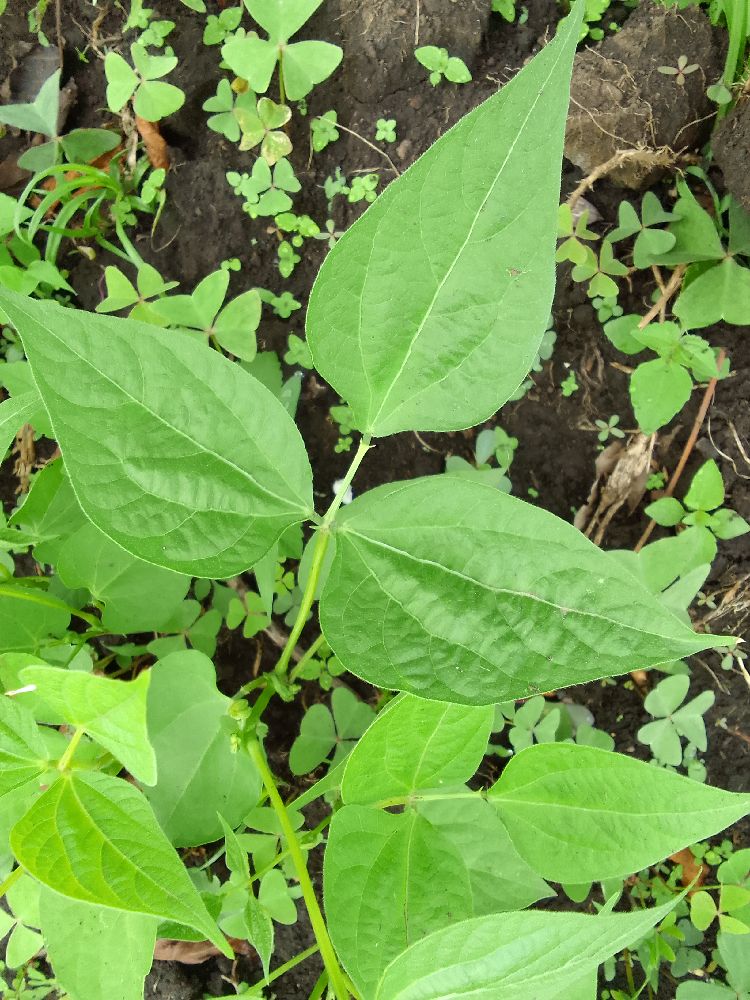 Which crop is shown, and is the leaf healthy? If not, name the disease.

common bean, healthy
